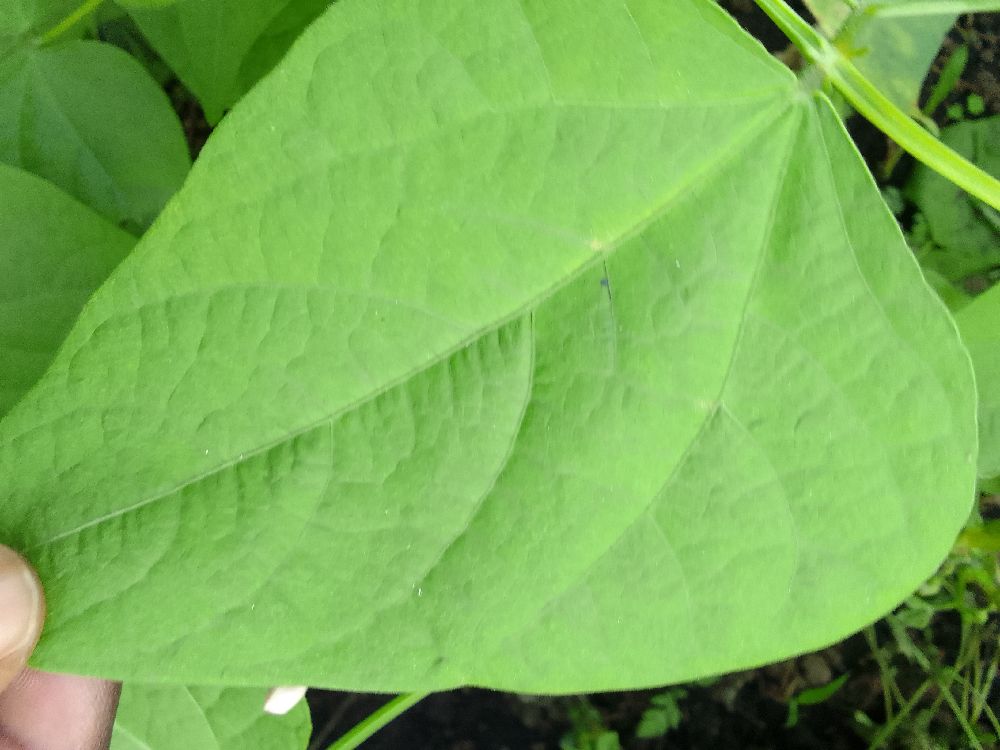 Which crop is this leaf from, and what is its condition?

common bean, healthy
